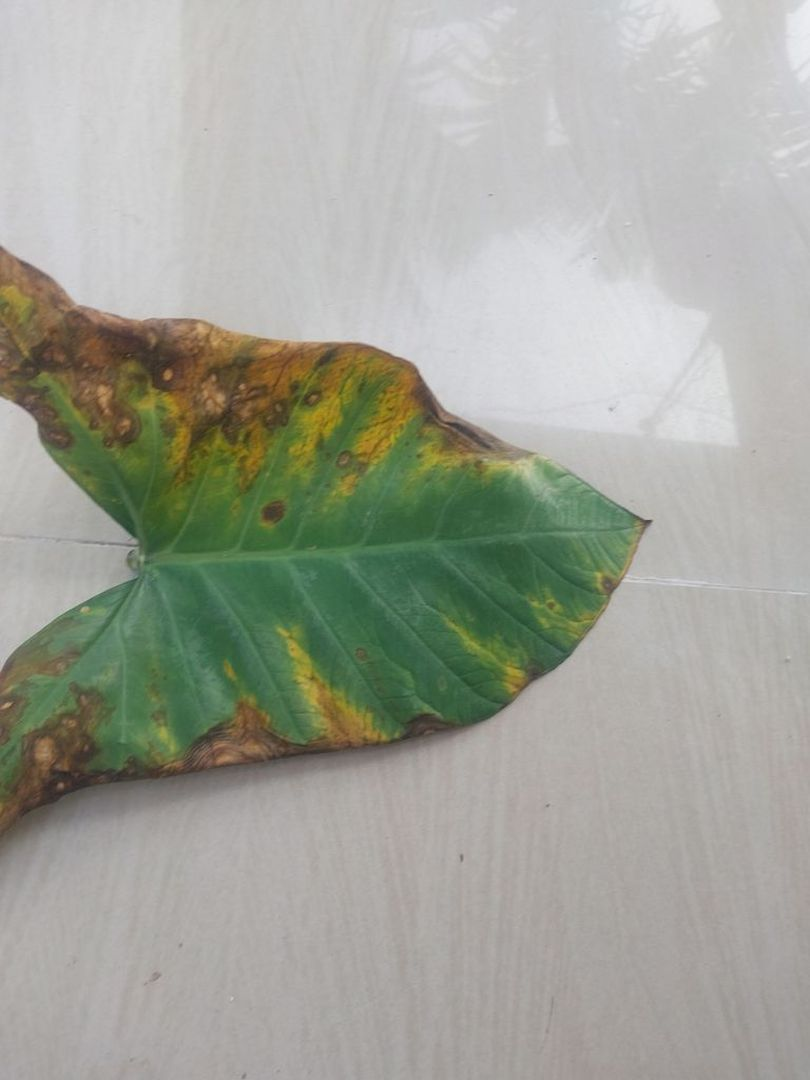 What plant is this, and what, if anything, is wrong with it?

taro, leaf blight
